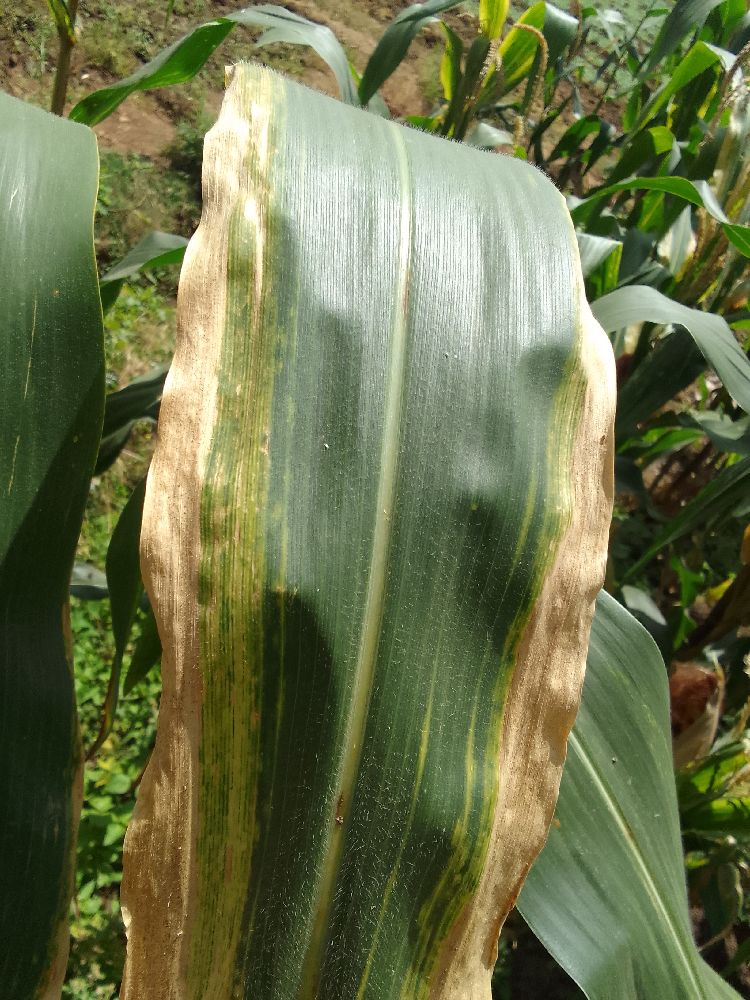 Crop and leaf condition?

maize, maize lethal necrosis
